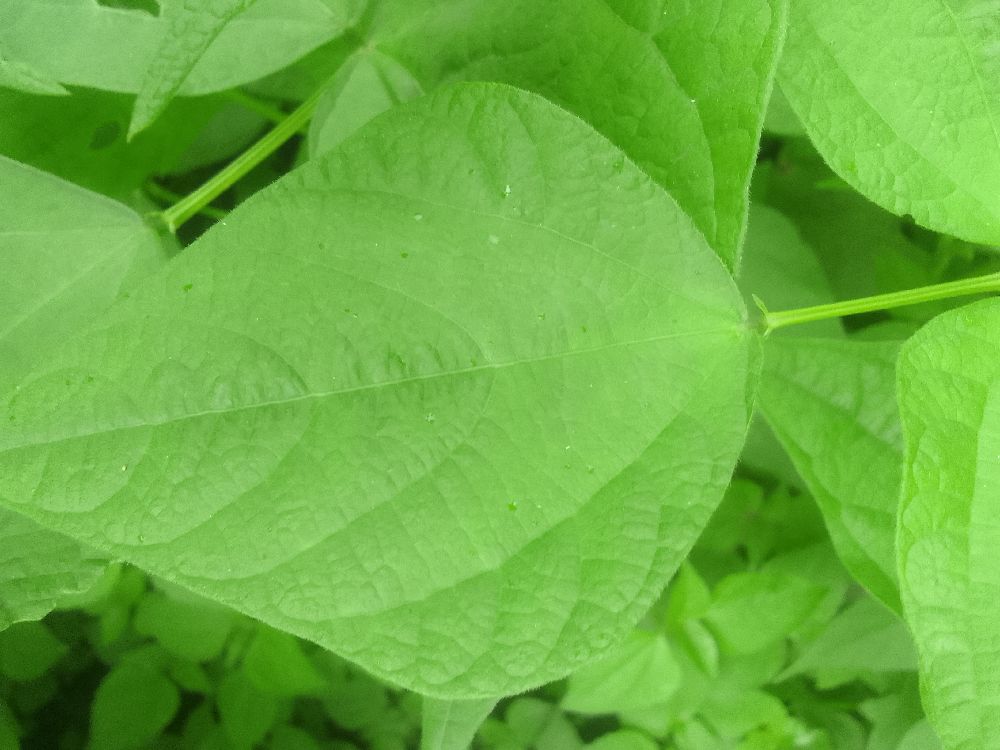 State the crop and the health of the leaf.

common bean, healthy
